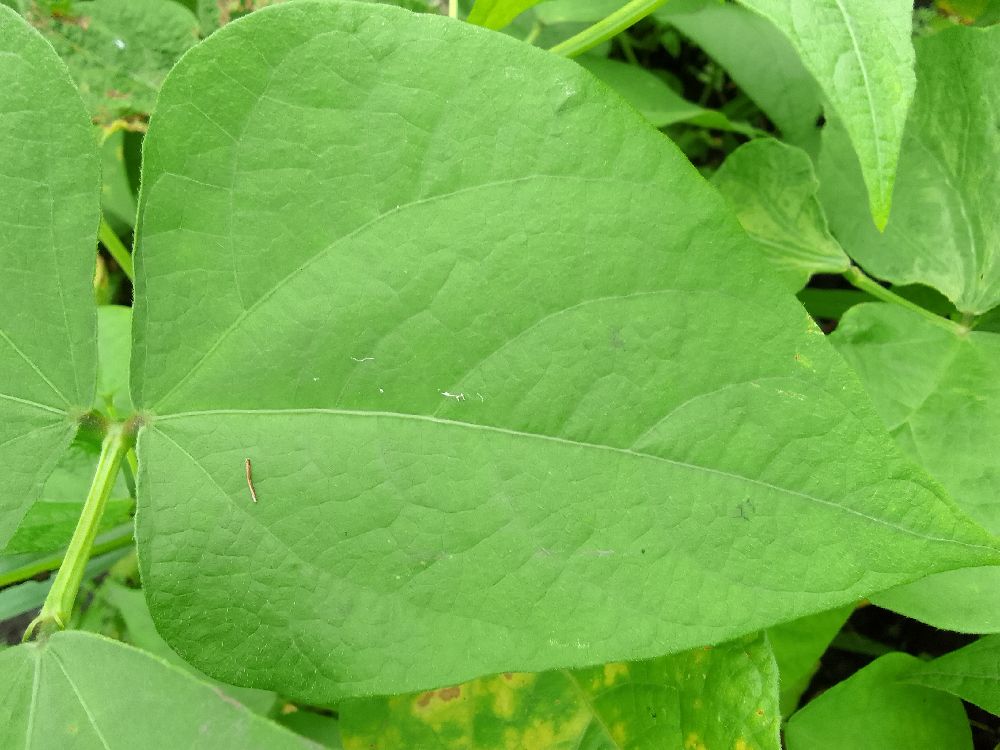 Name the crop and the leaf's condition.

common bean, healthy
